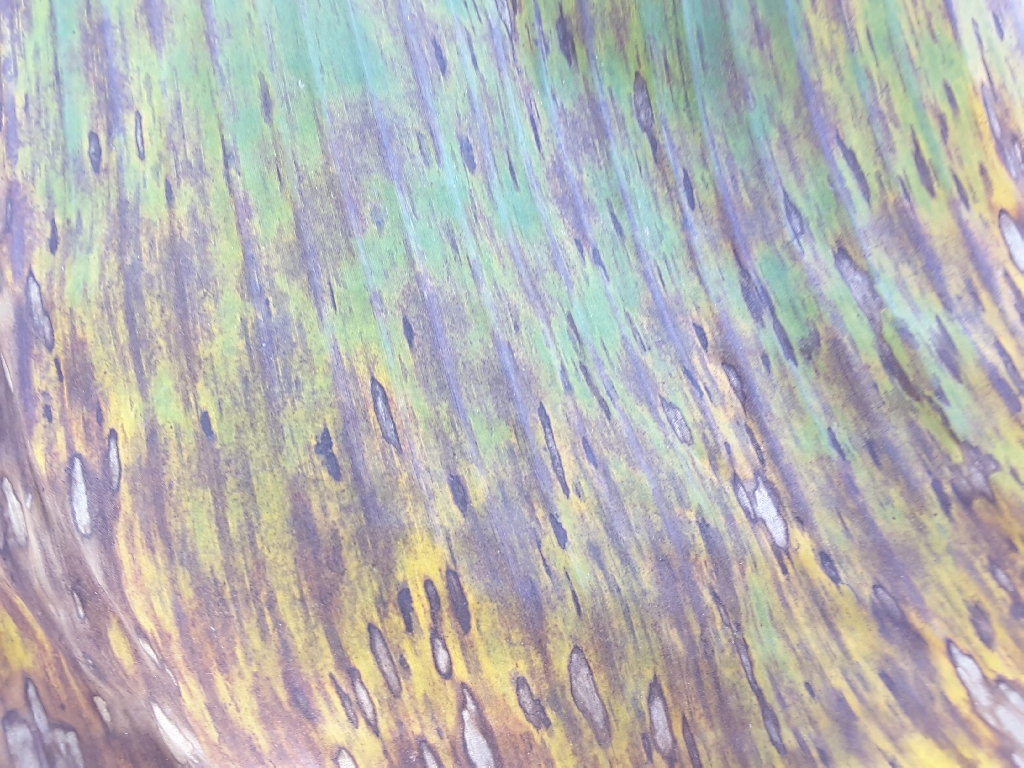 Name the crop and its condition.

banana, black sigatoka
